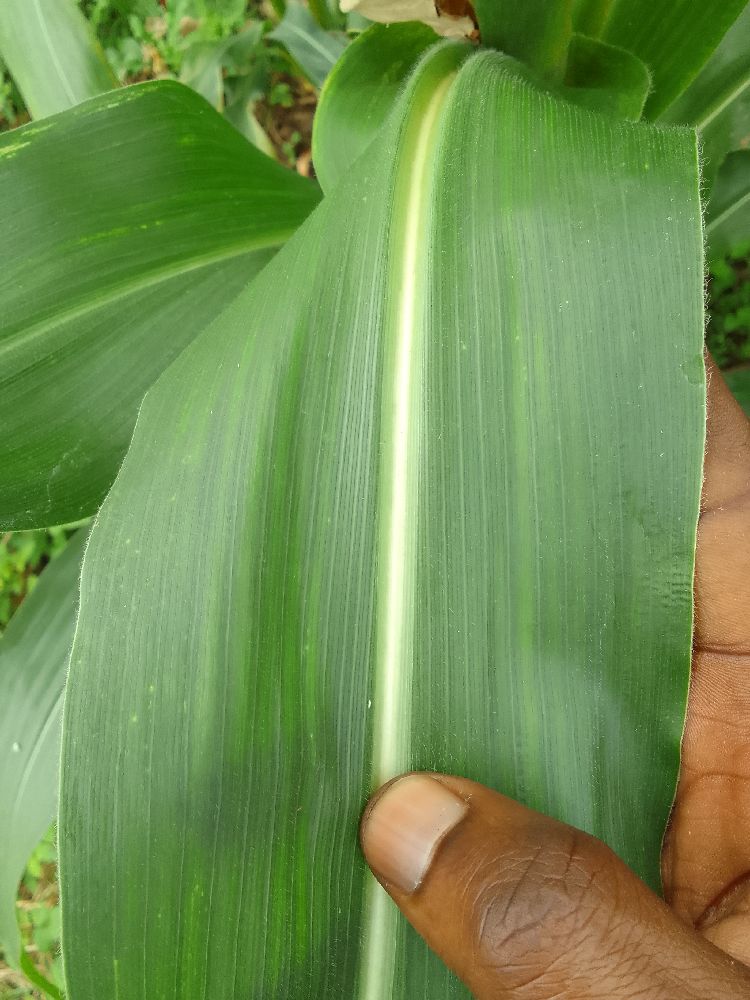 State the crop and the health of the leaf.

maize, healthy
